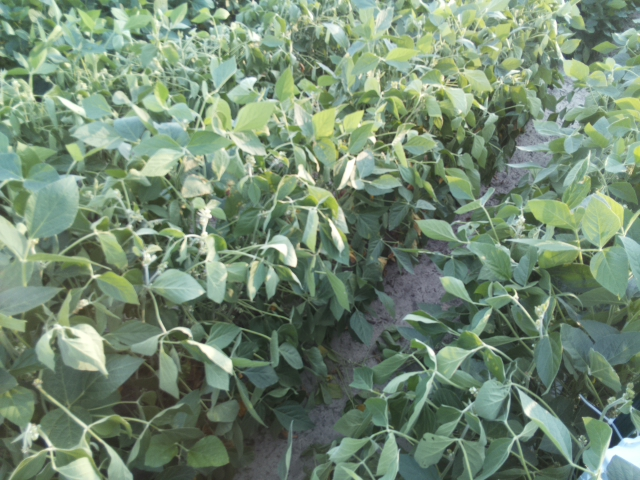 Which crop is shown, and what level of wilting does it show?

soybean, moderate turgor loss in upper canopy
